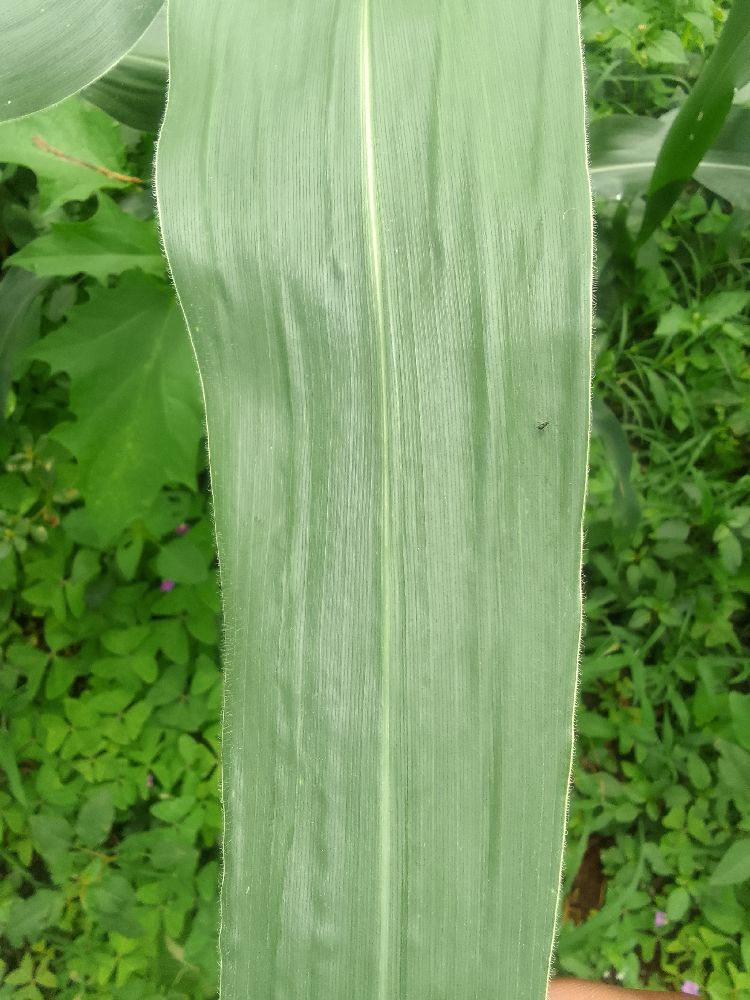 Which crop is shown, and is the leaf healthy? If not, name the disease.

maize, healthy
